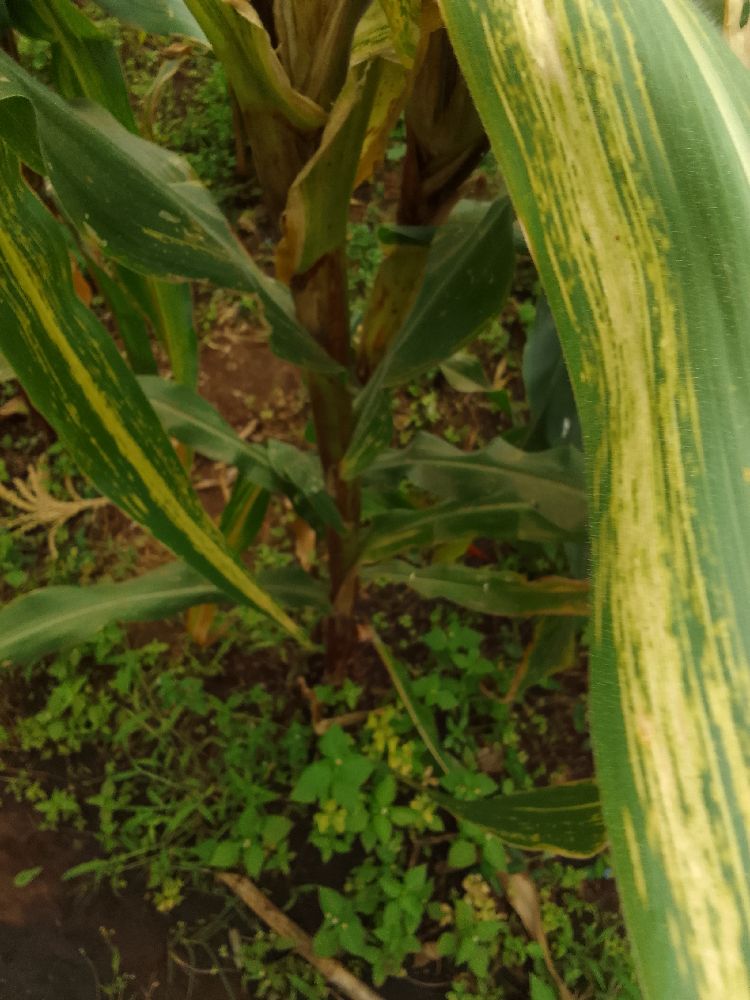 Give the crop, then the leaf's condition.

maize, maize lethal necrosis
